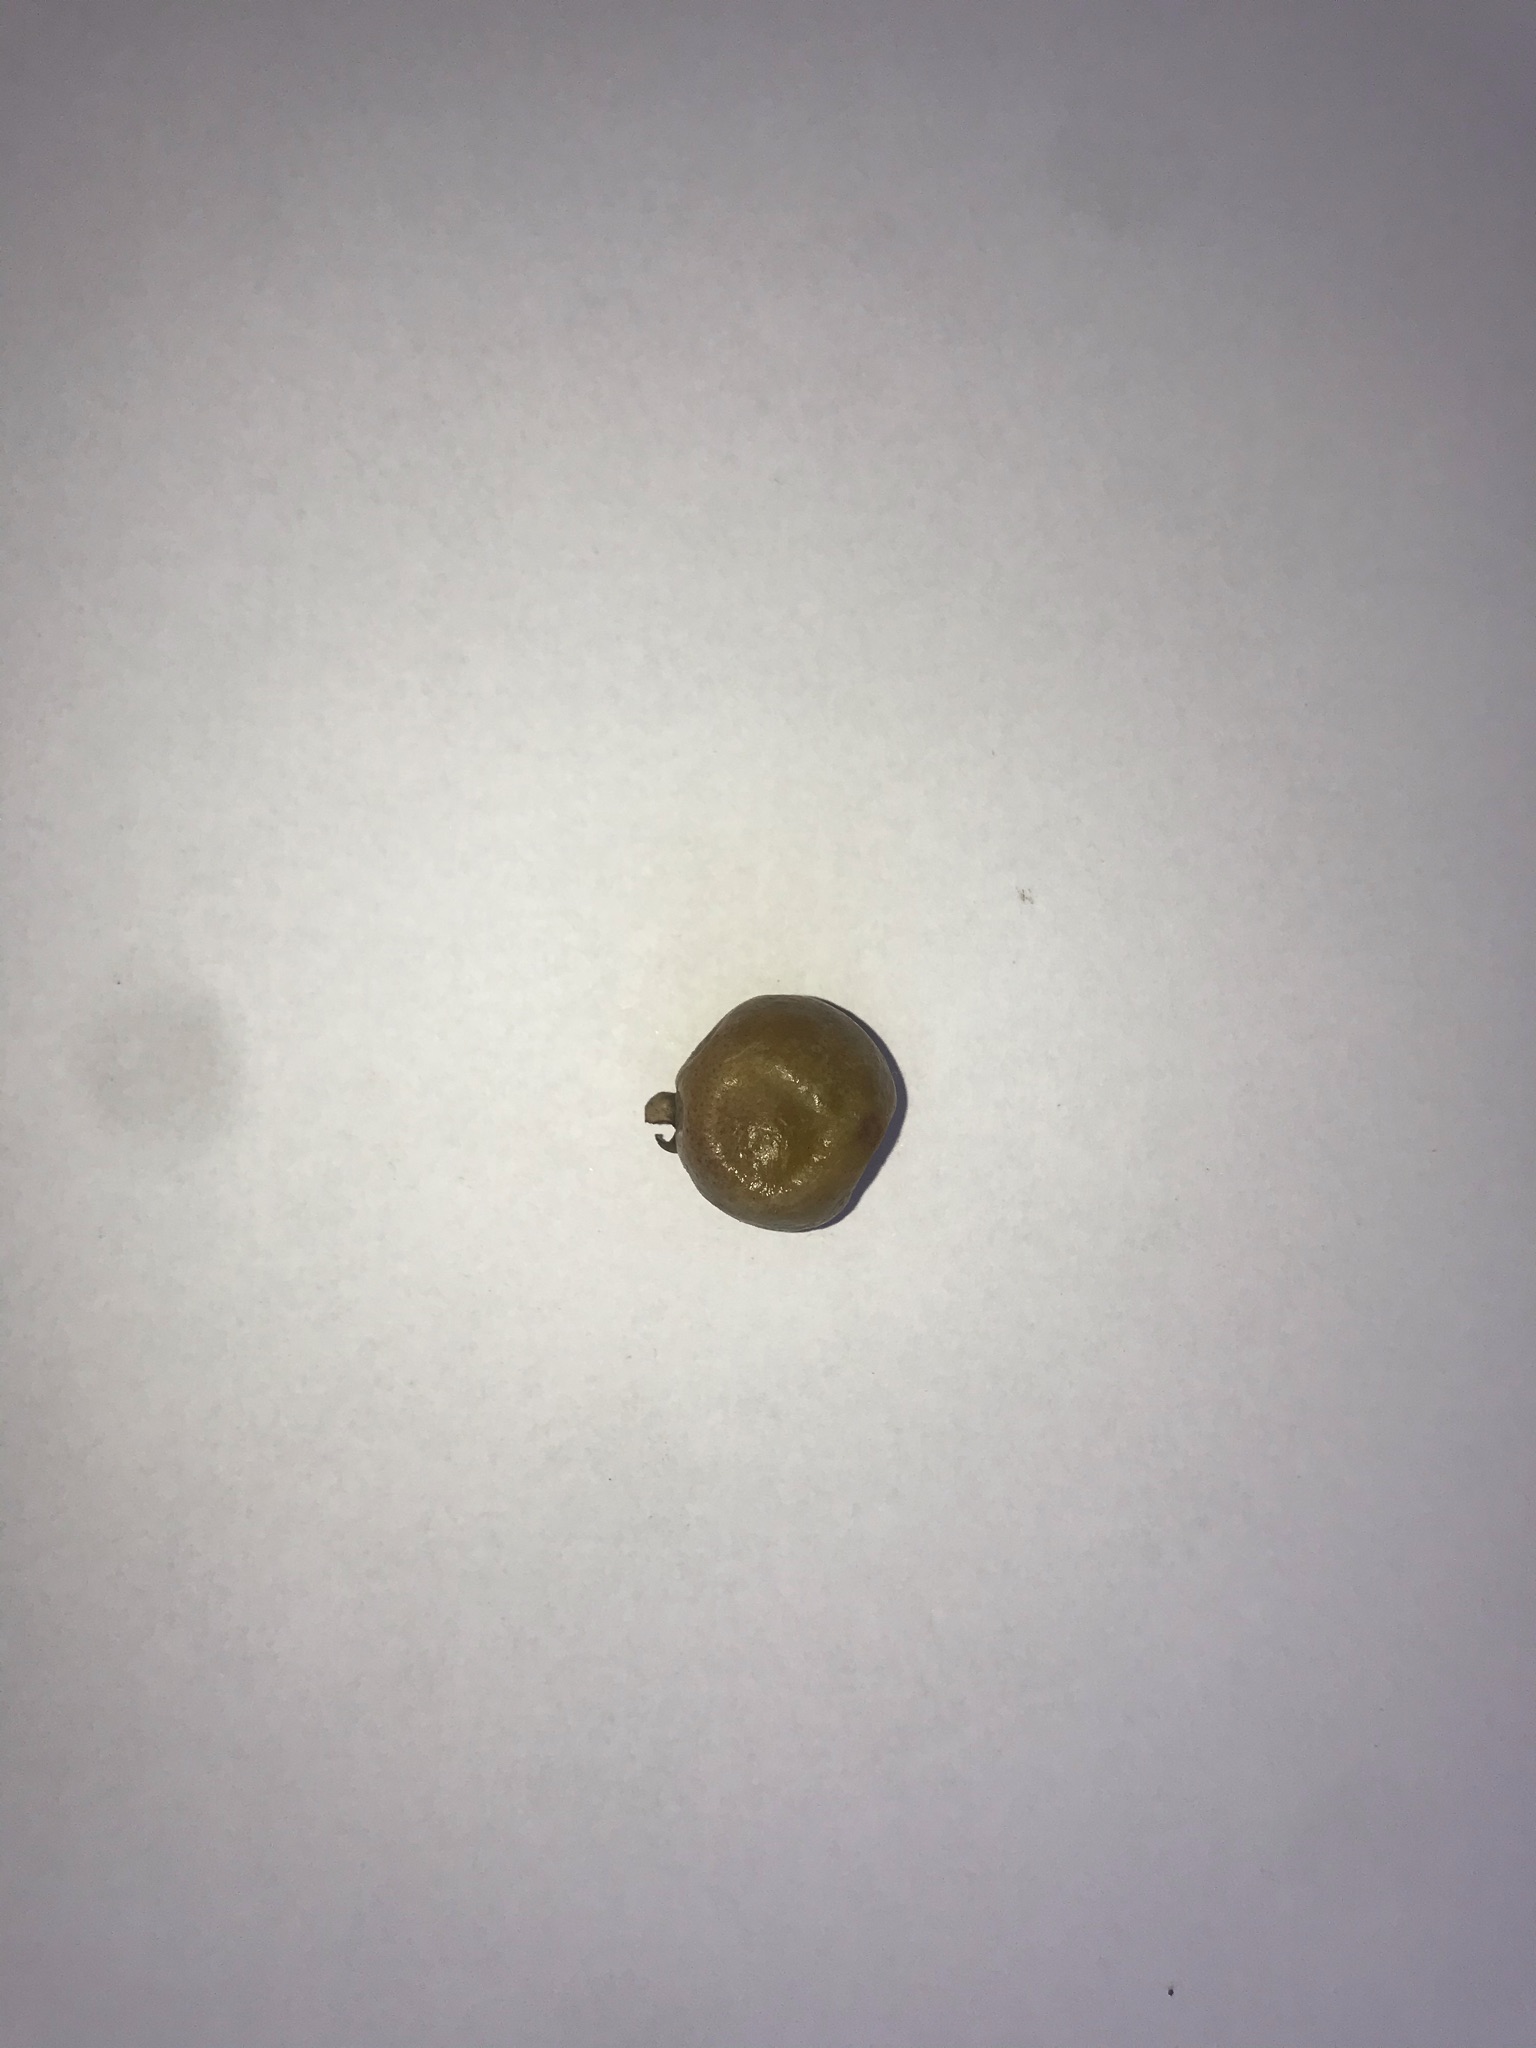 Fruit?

gabiroba
